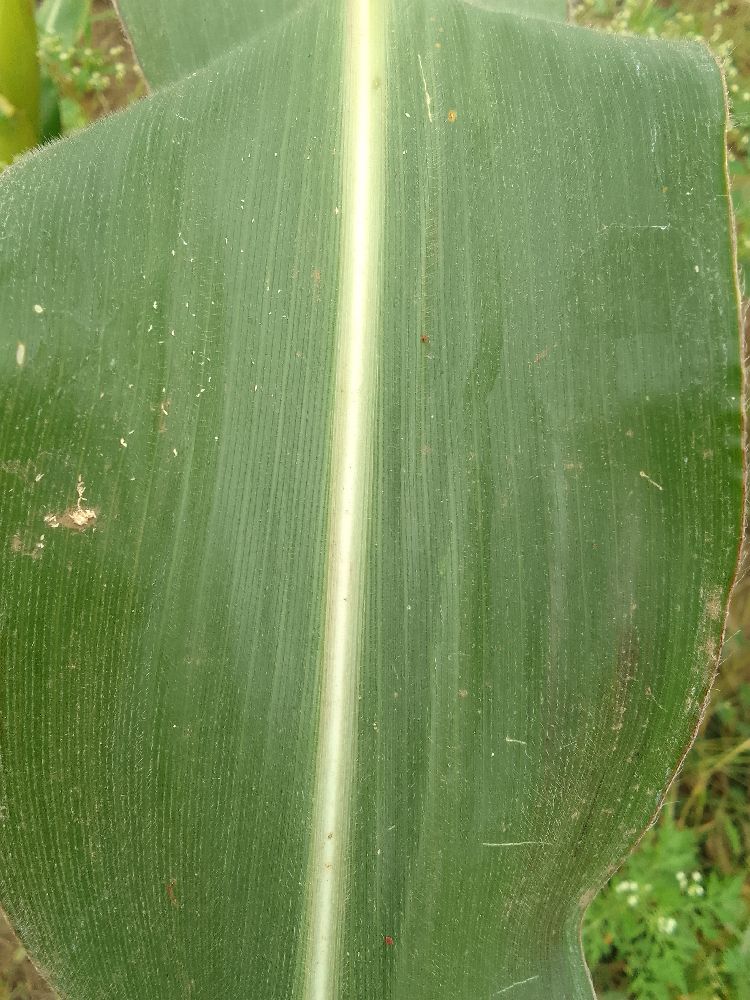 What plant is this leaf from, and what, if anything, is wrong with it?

maize, healthy
